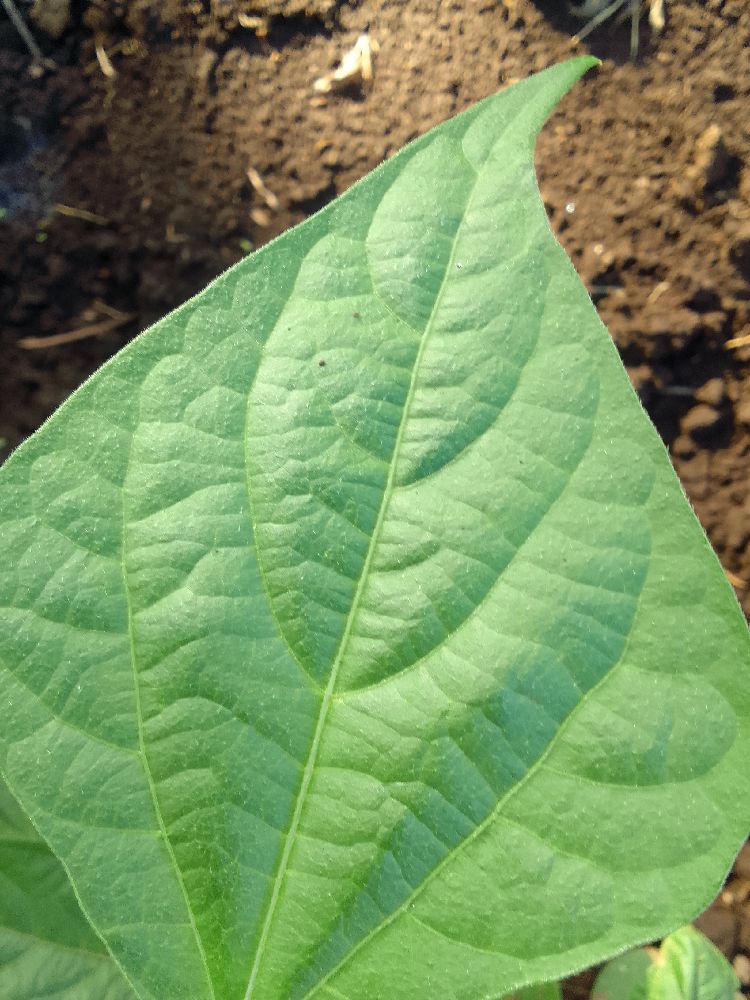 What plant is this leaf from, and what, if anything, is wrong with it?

common bean, healthy
